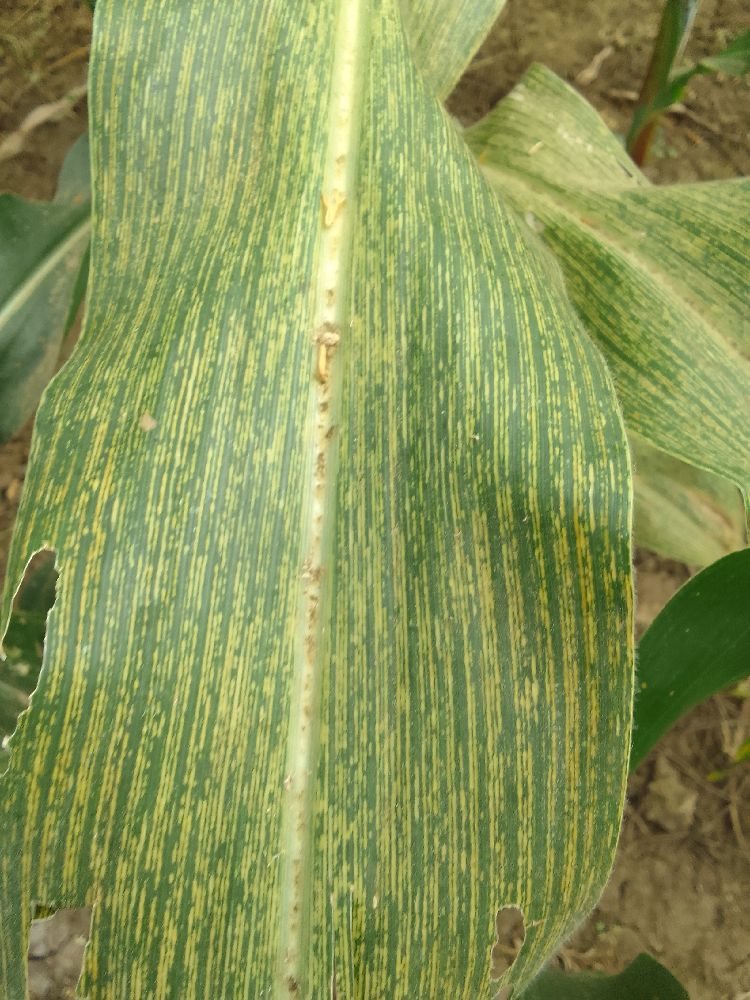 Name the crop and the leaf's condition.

maize, maize streak virus
